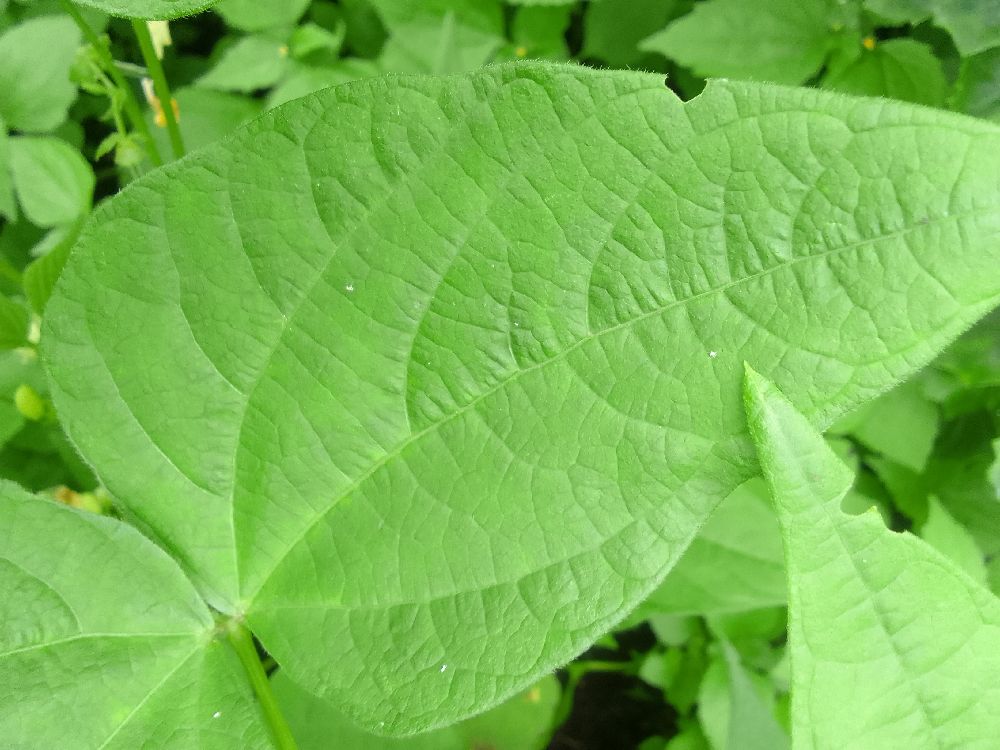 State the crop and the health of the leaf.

common bean, healthy
